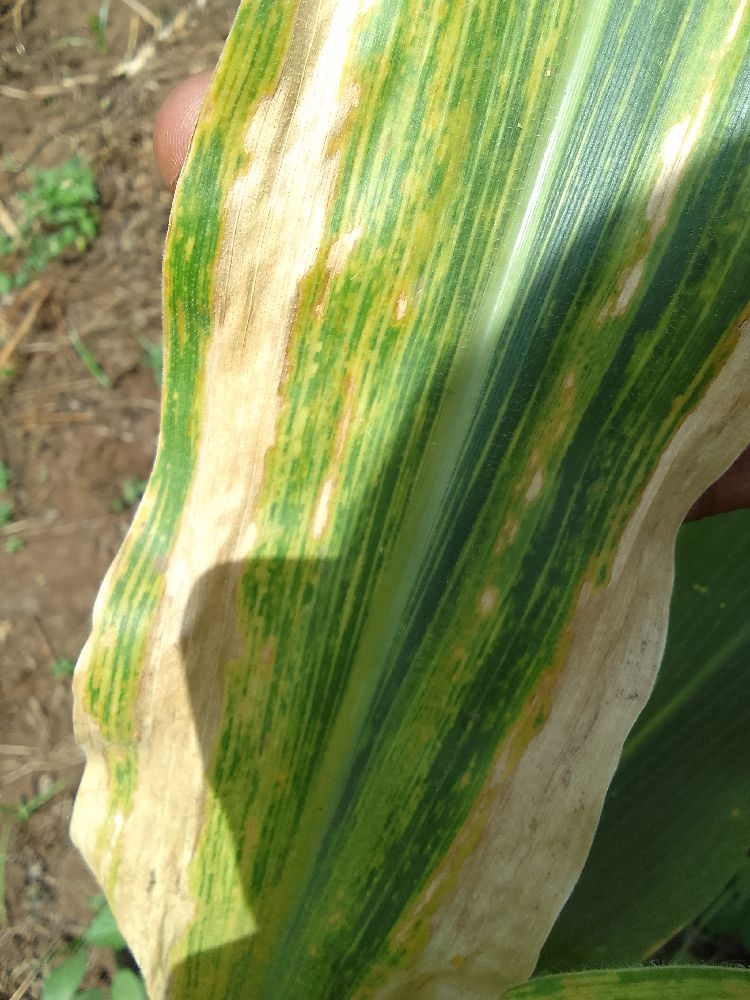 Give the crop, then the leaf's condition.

maize, maize lethal necrosis
